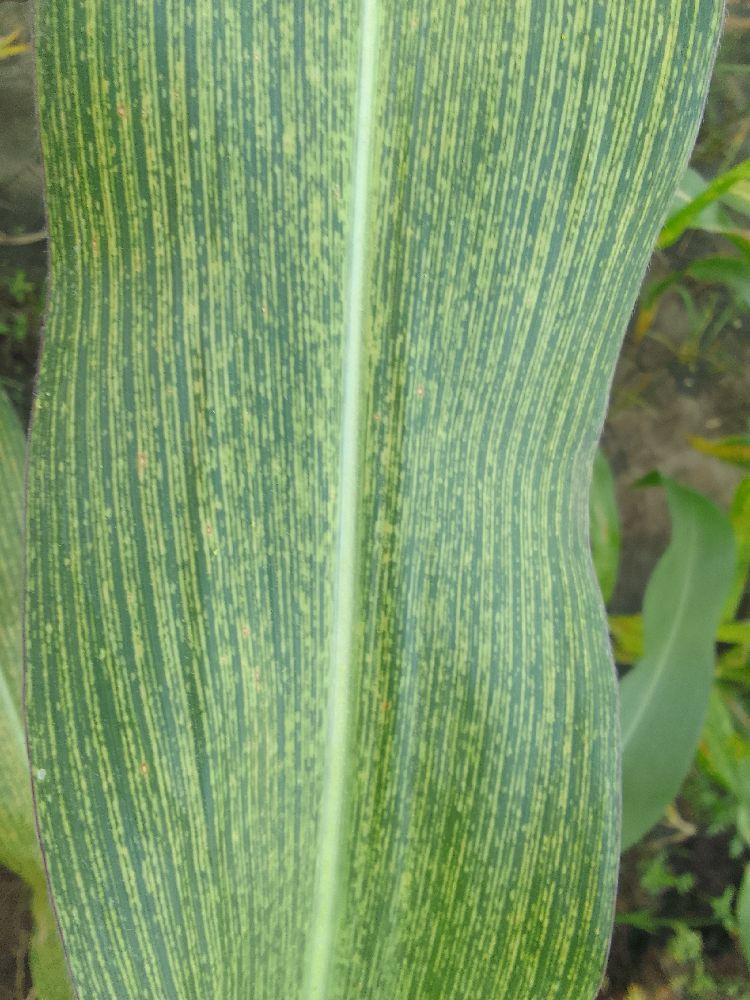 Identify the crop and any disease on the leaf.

maize, maize streak virus
